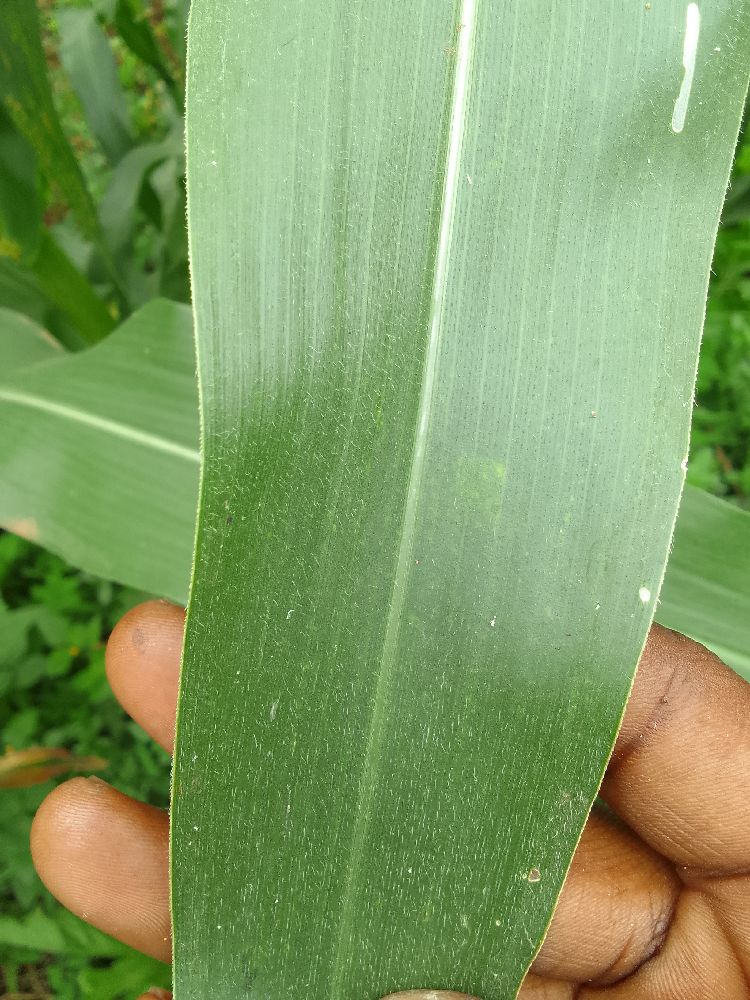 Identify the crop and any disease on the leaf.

maize, healthy
